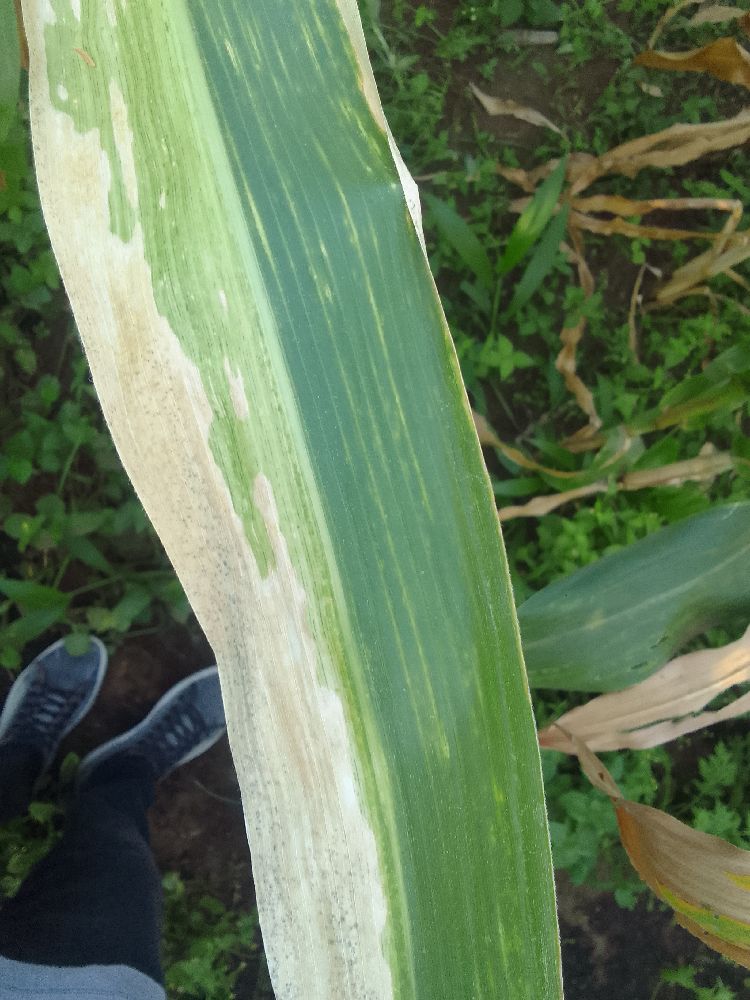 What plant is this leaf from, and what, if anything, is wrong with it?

maize, maize lethal necrosis
